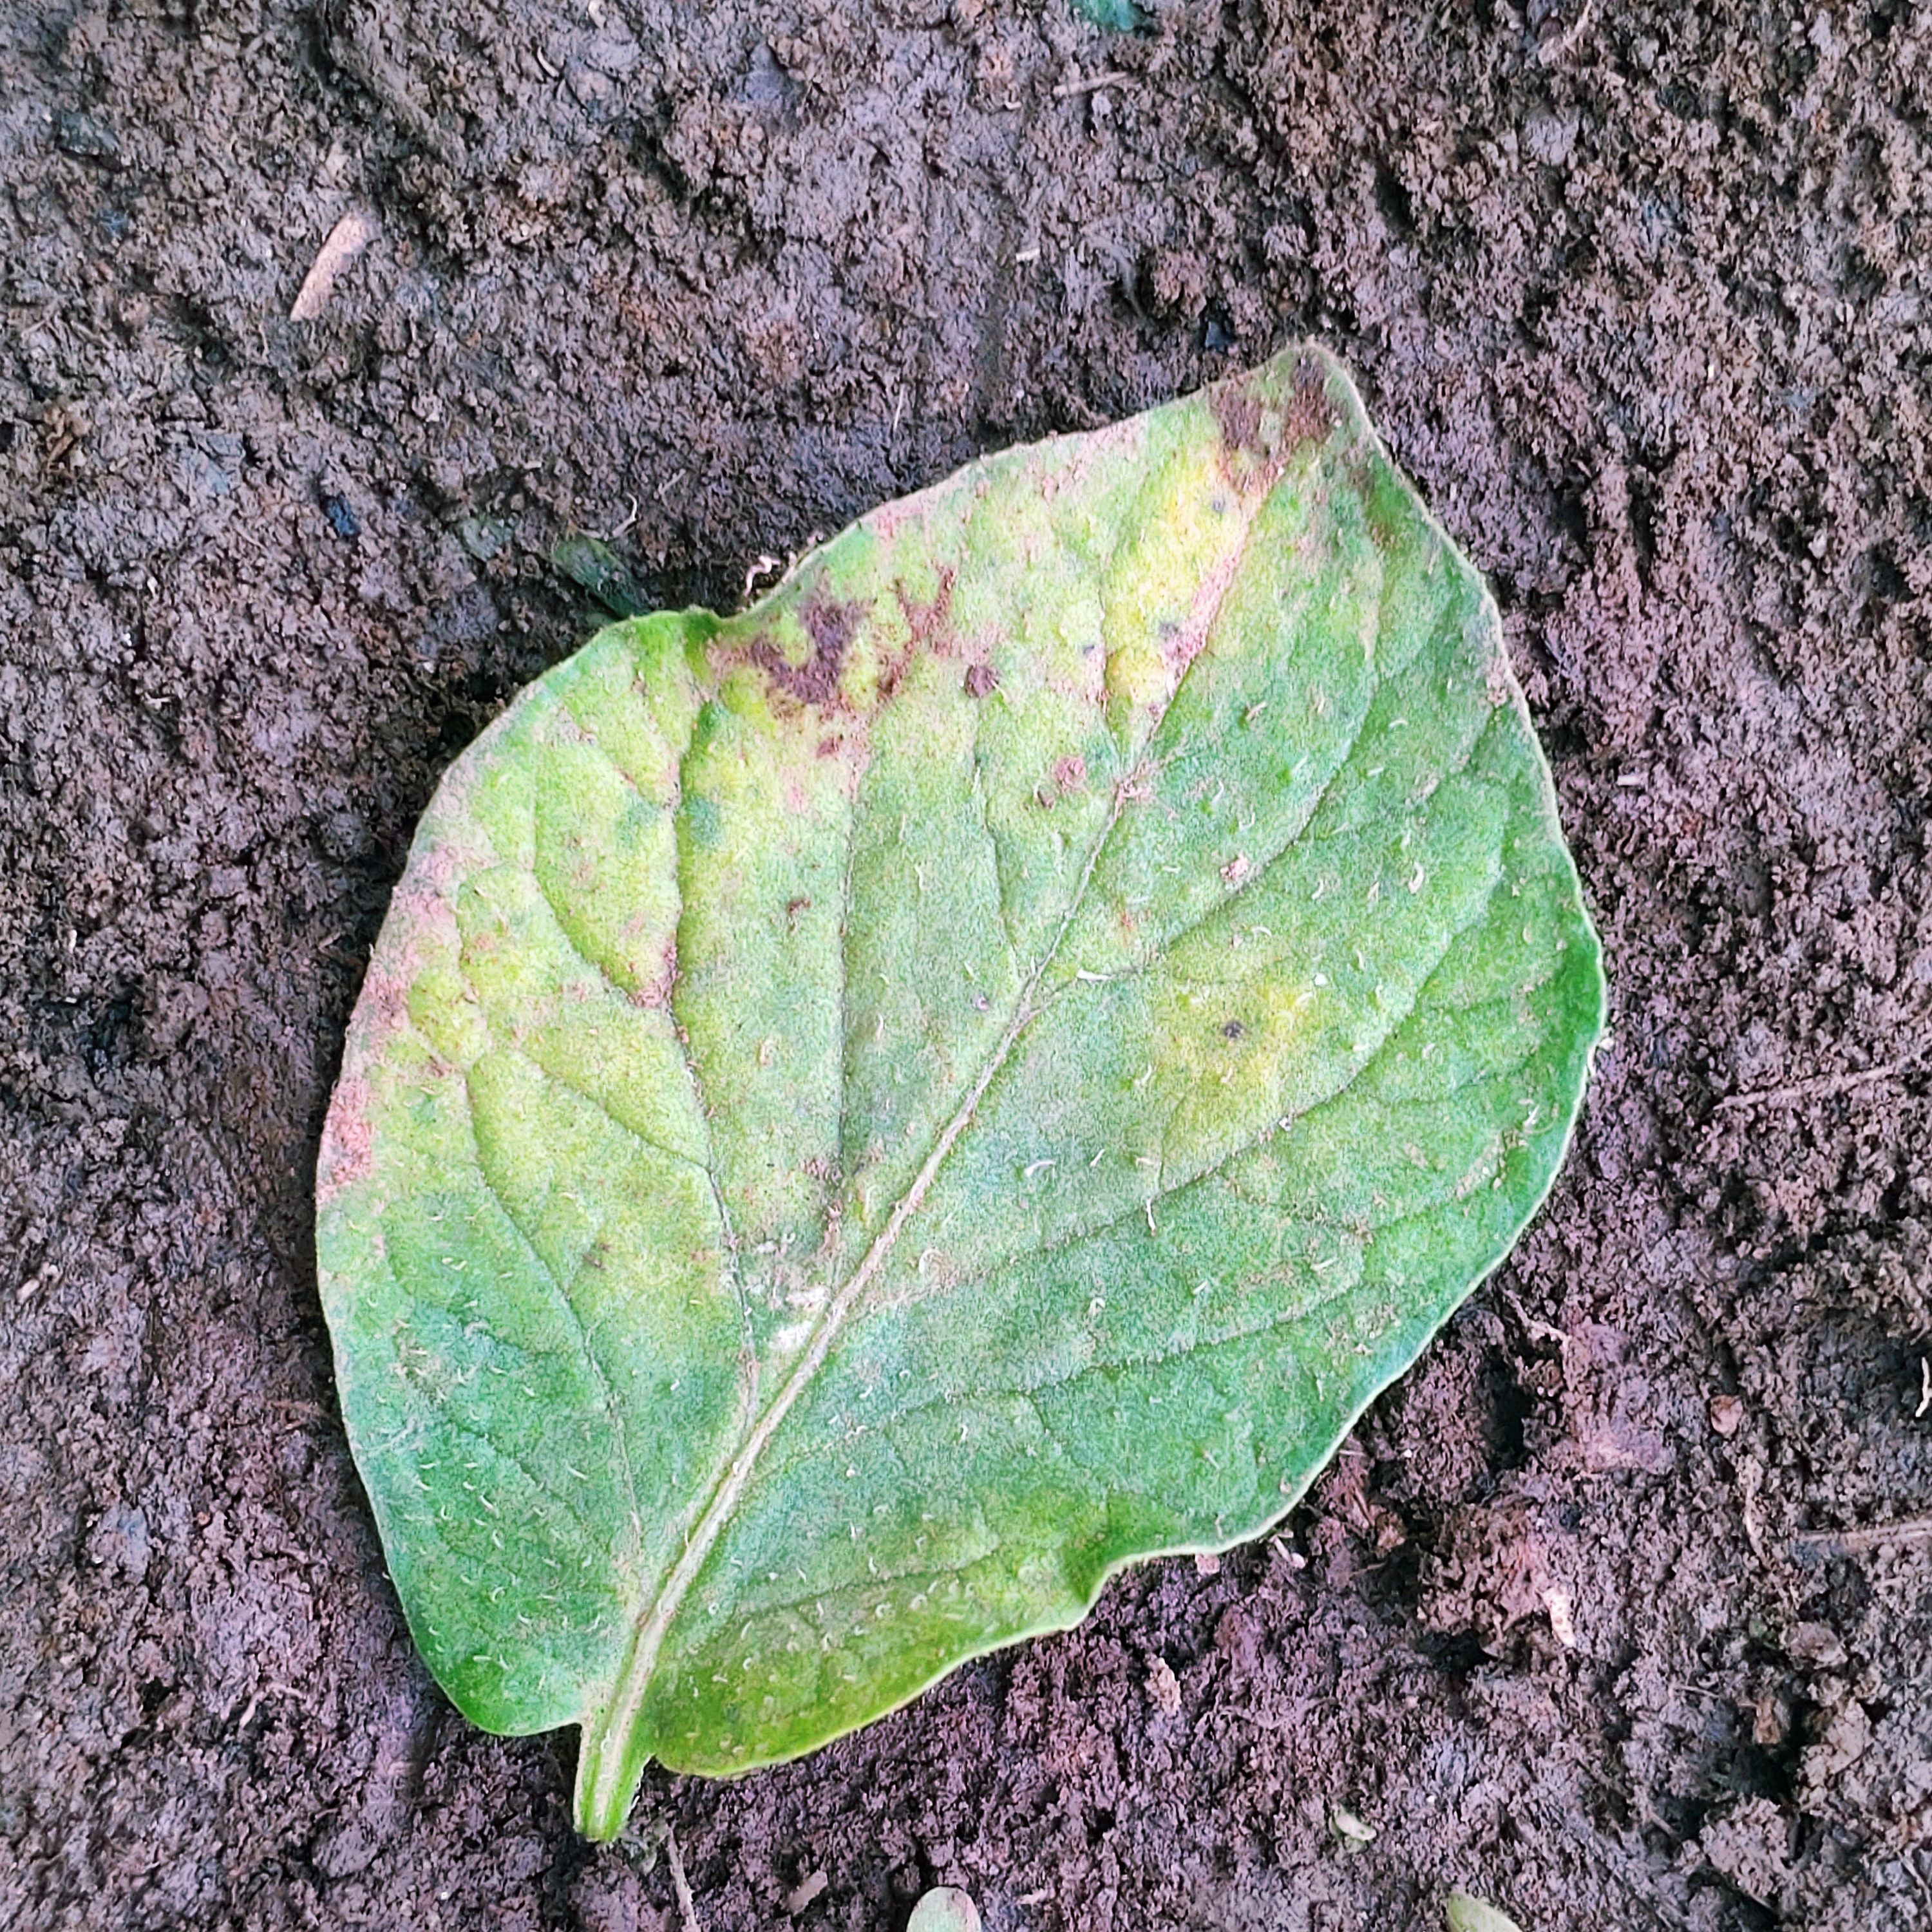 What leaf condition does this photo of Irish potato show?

late blight
